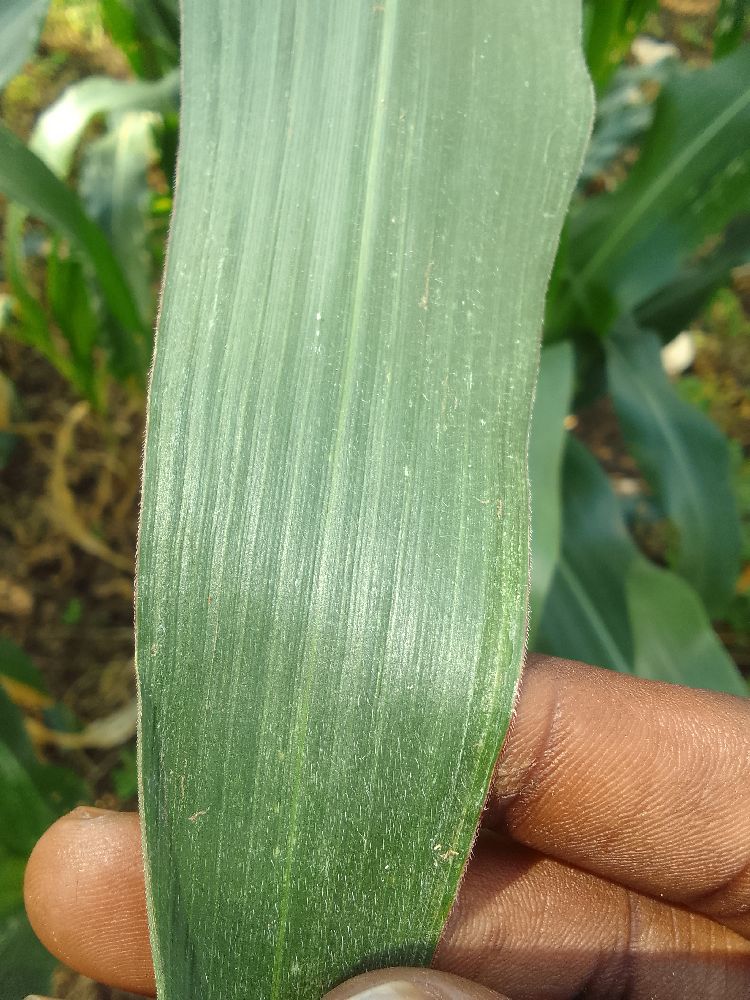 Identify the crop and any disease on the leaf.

maize, healthy
